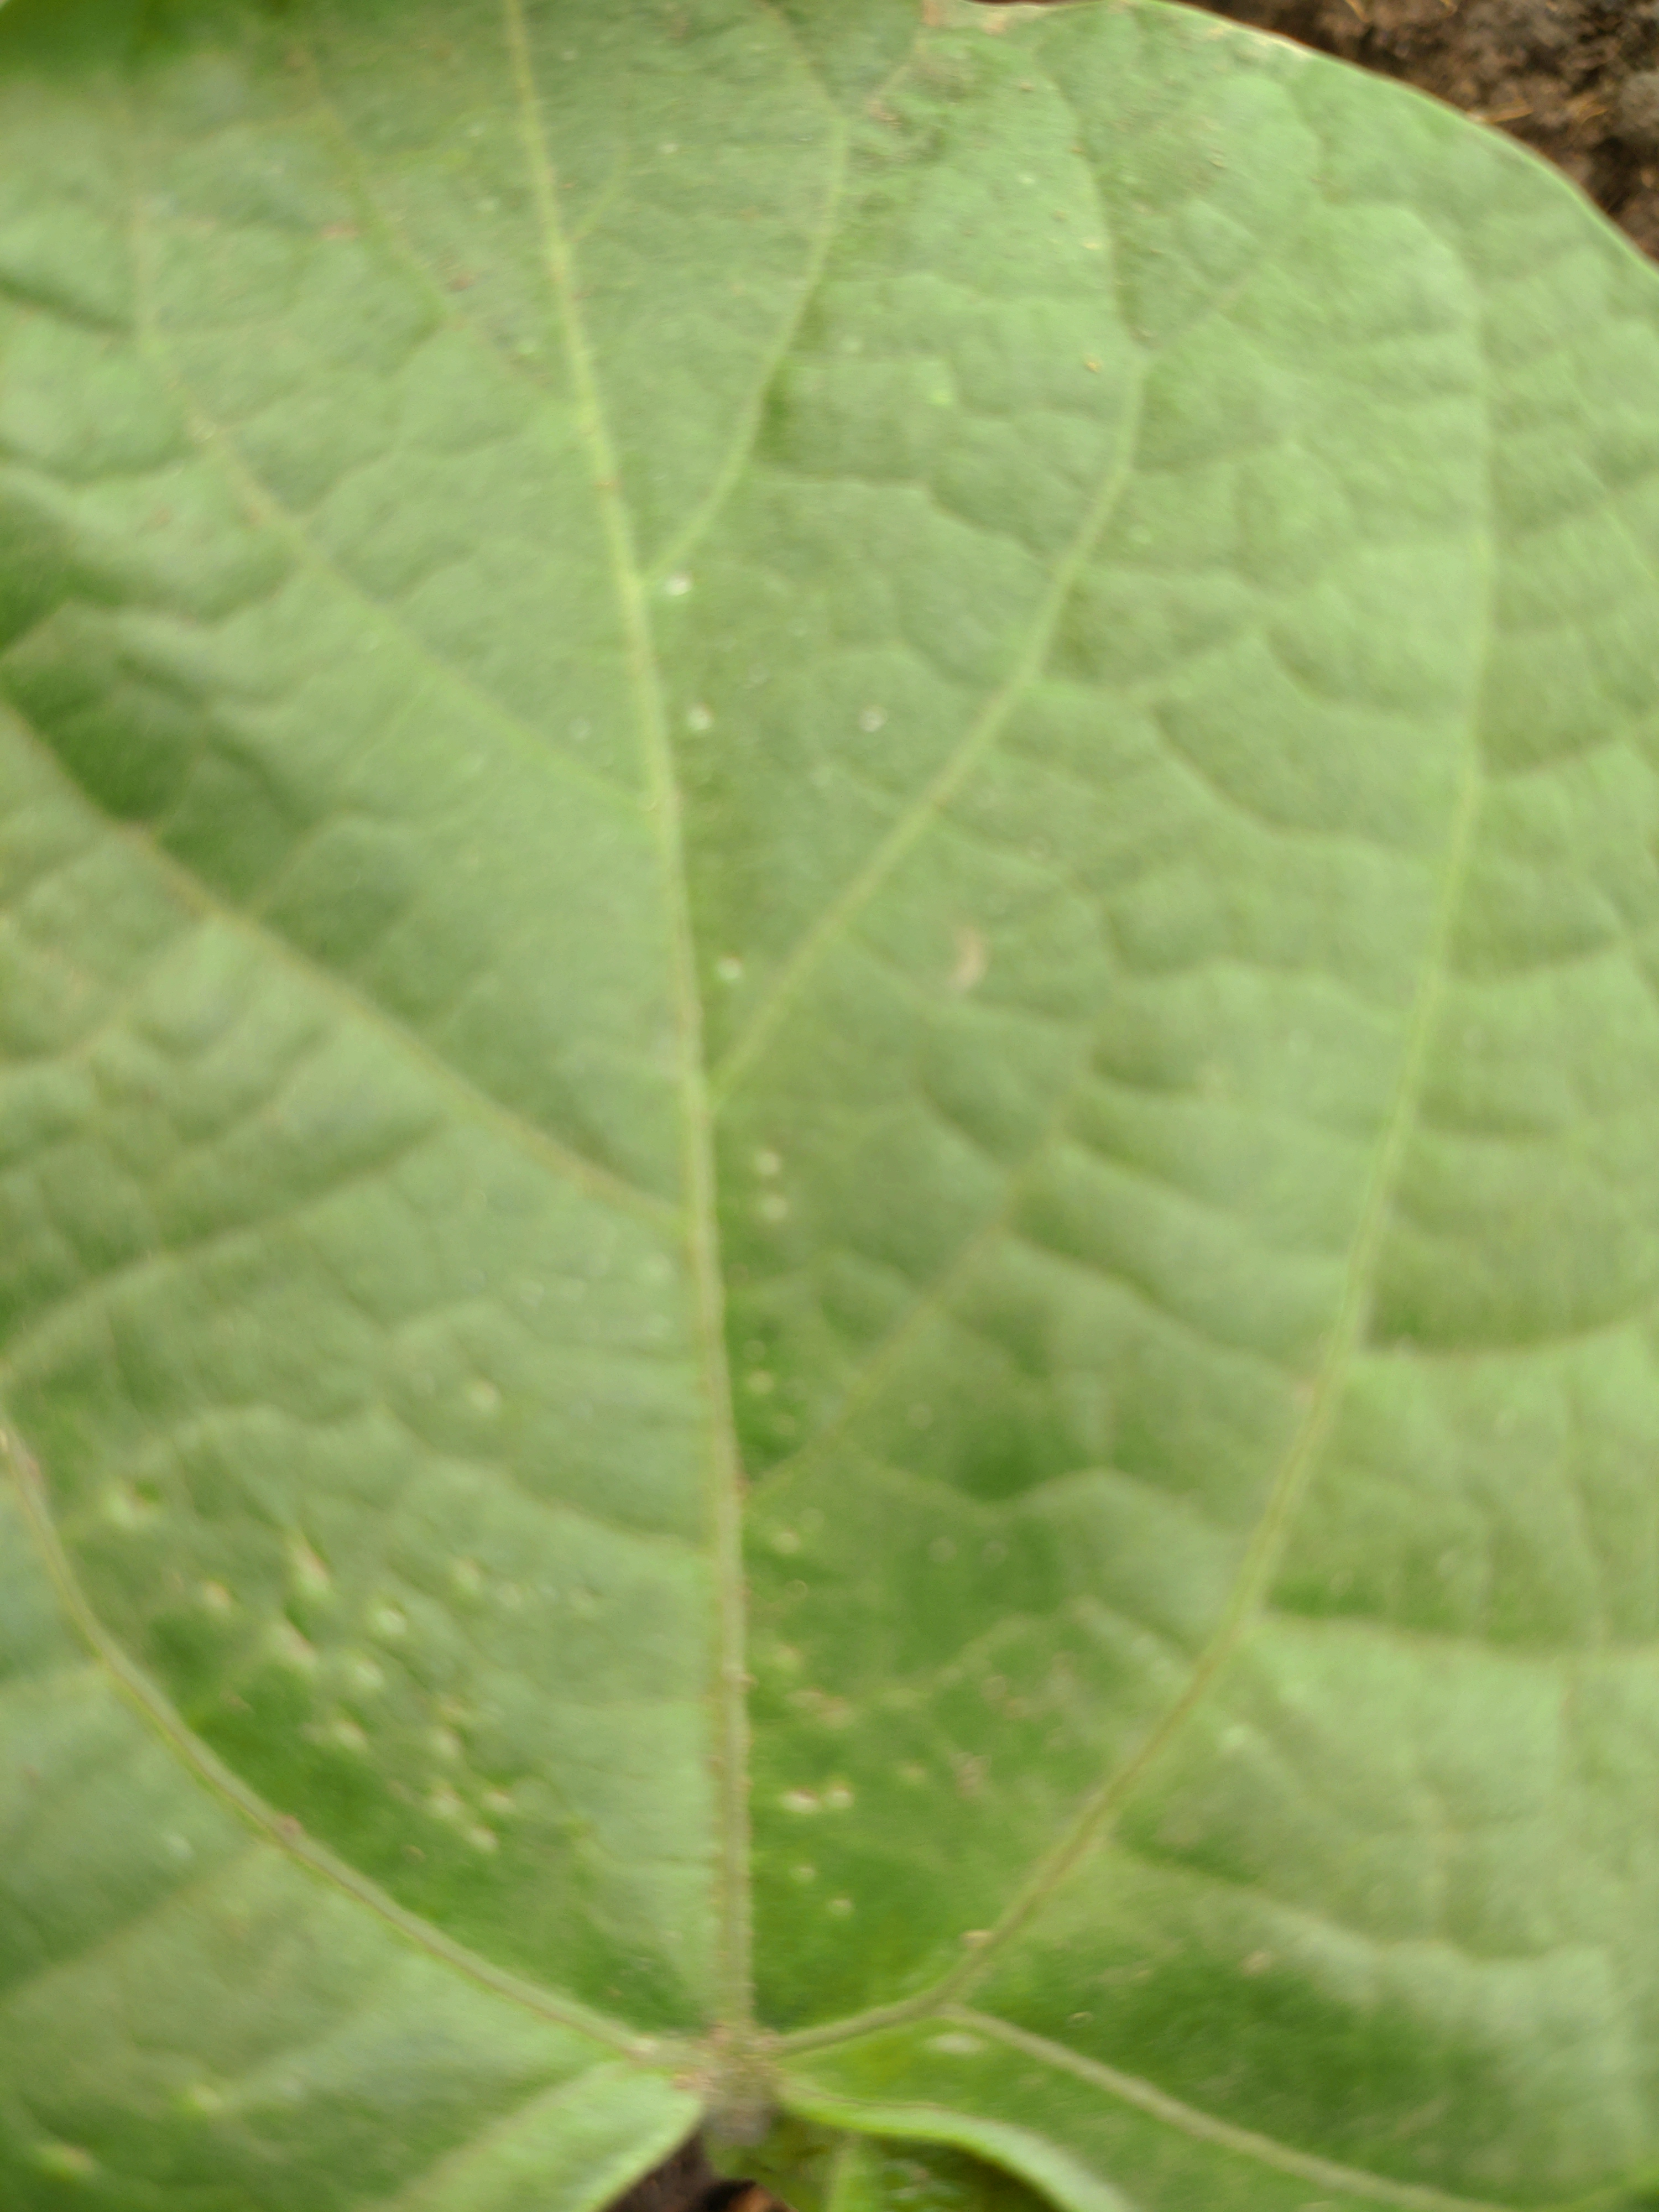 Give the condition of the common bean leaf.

healthy
